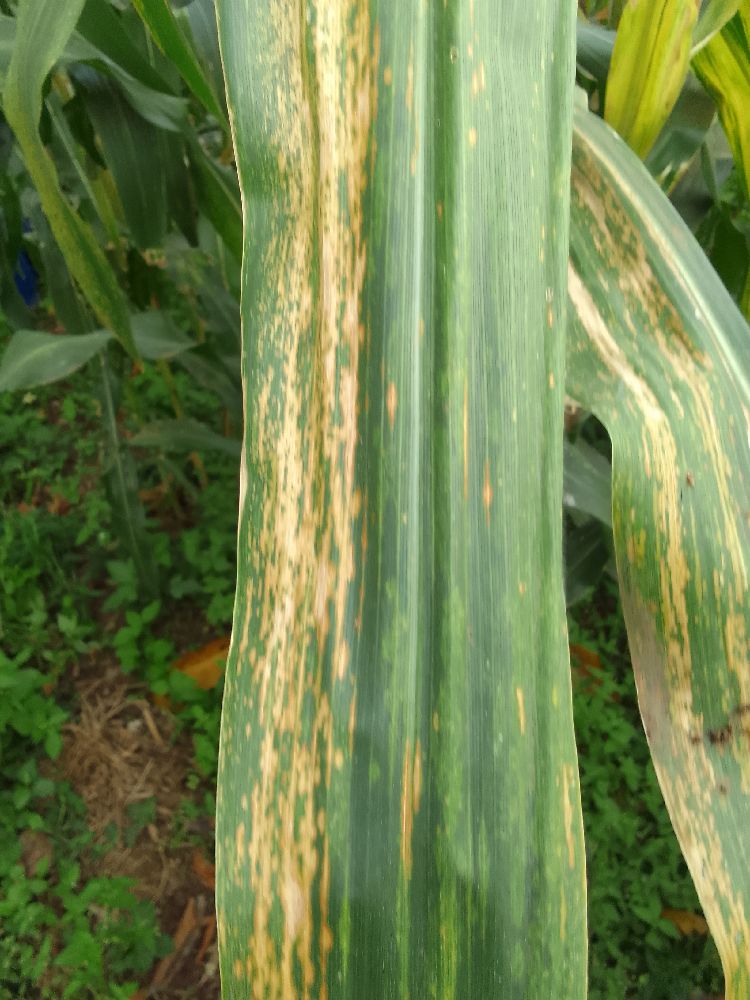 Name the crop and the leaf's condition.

maize, maize lethal necrosis
